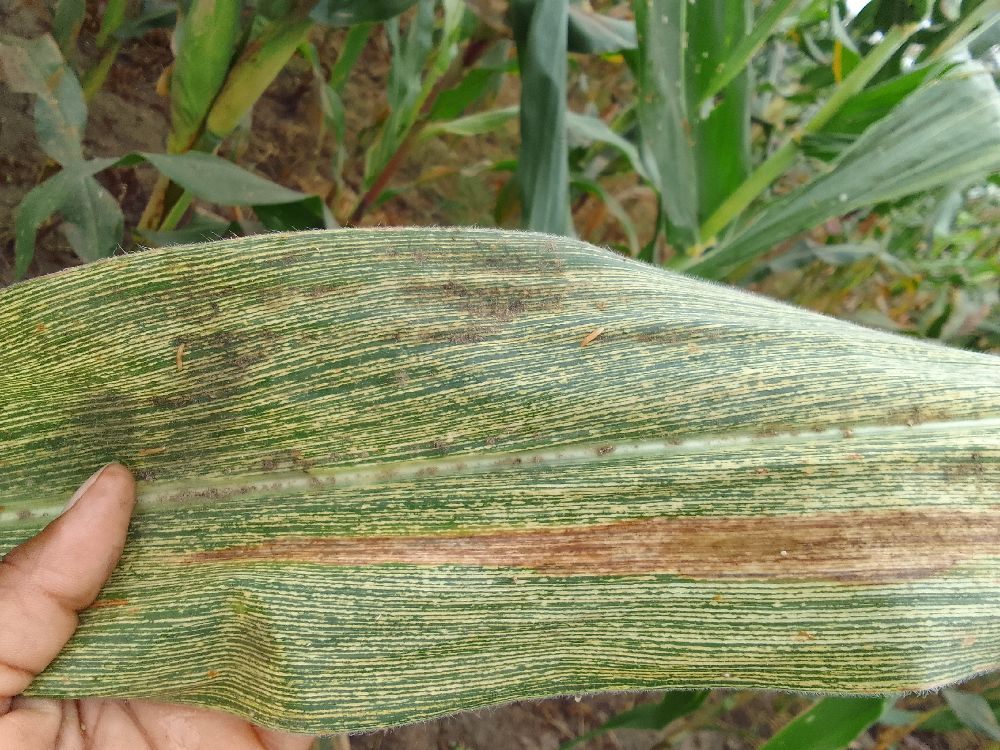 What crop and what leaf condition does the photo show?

maize, maize streak virus
